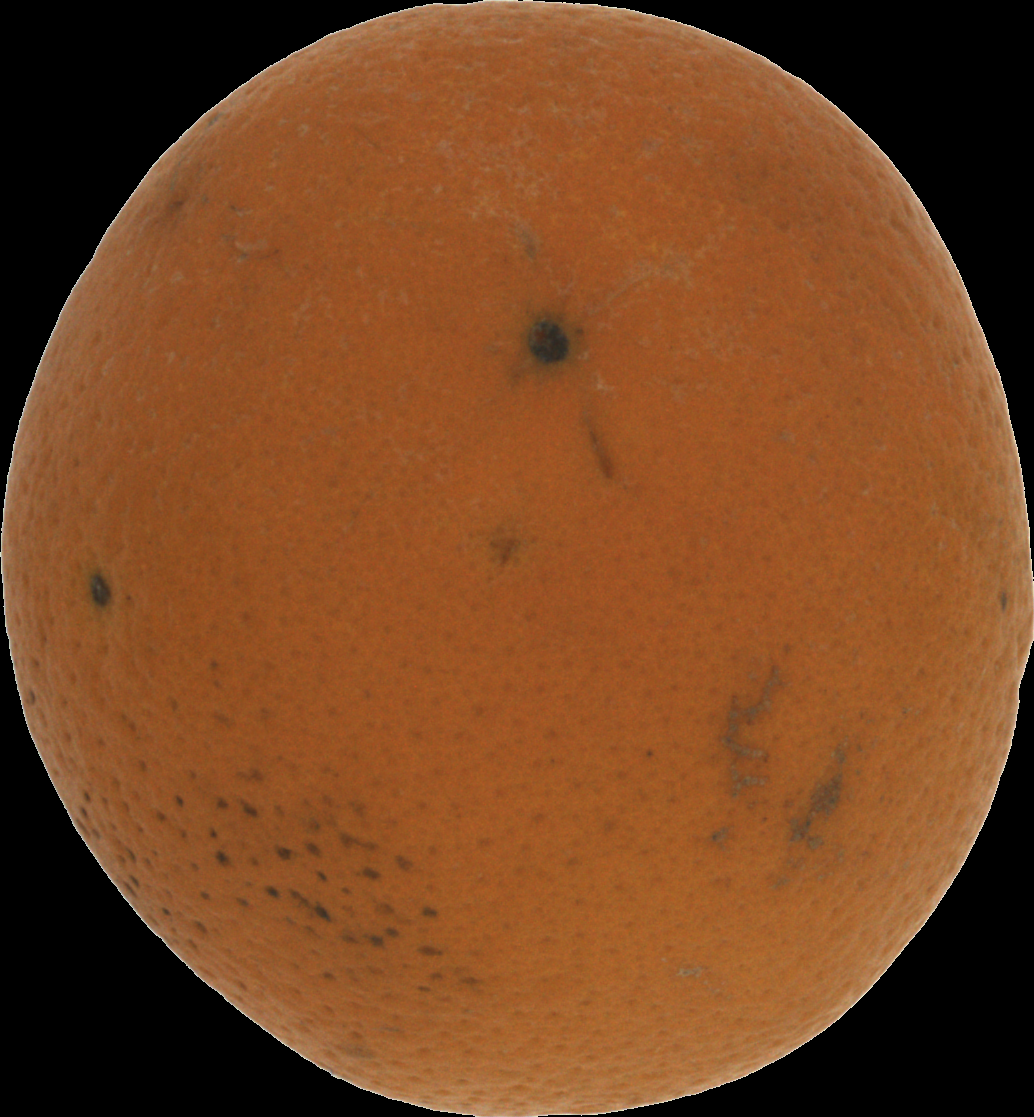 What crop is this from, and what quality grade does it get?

orange, bad
